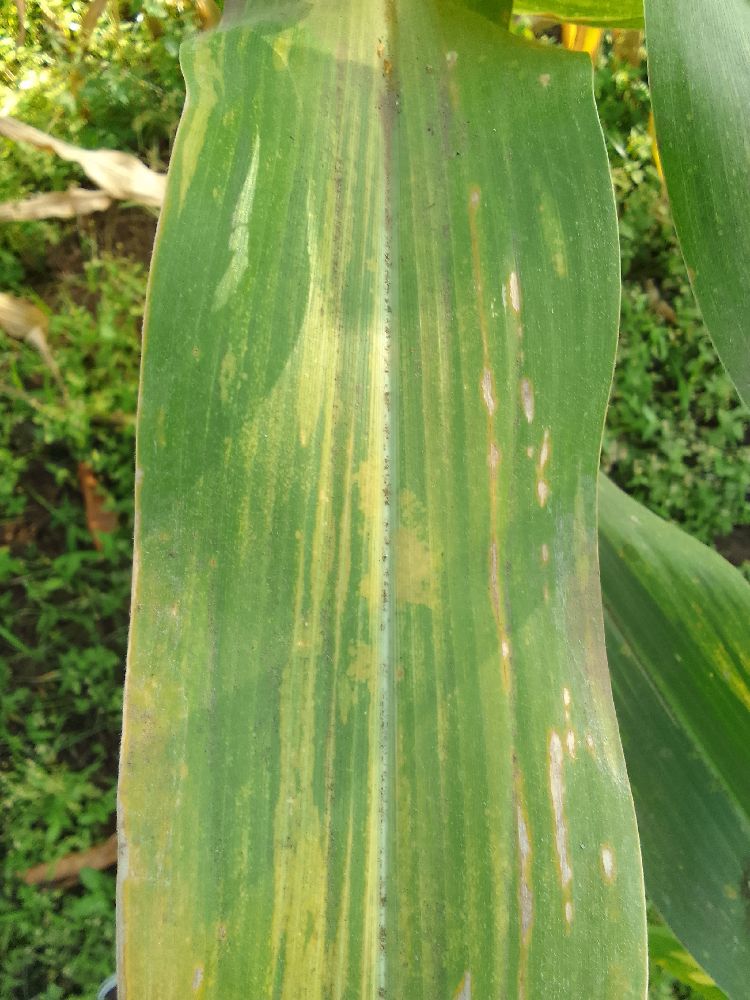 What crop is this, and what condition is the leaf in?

maize, maize lethal necrosis
